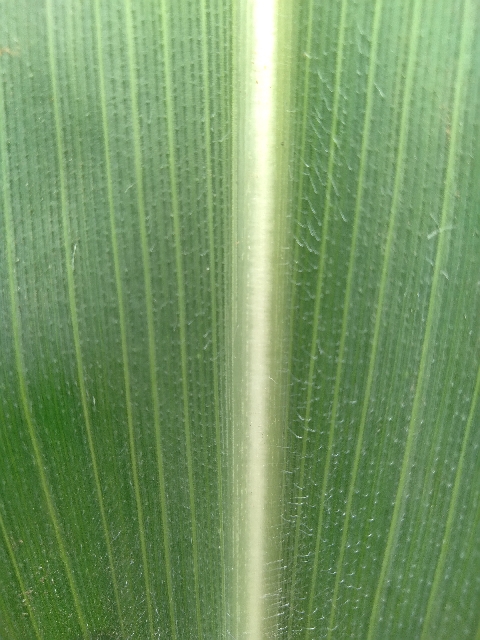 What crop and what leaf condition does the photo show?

maize, healthy
